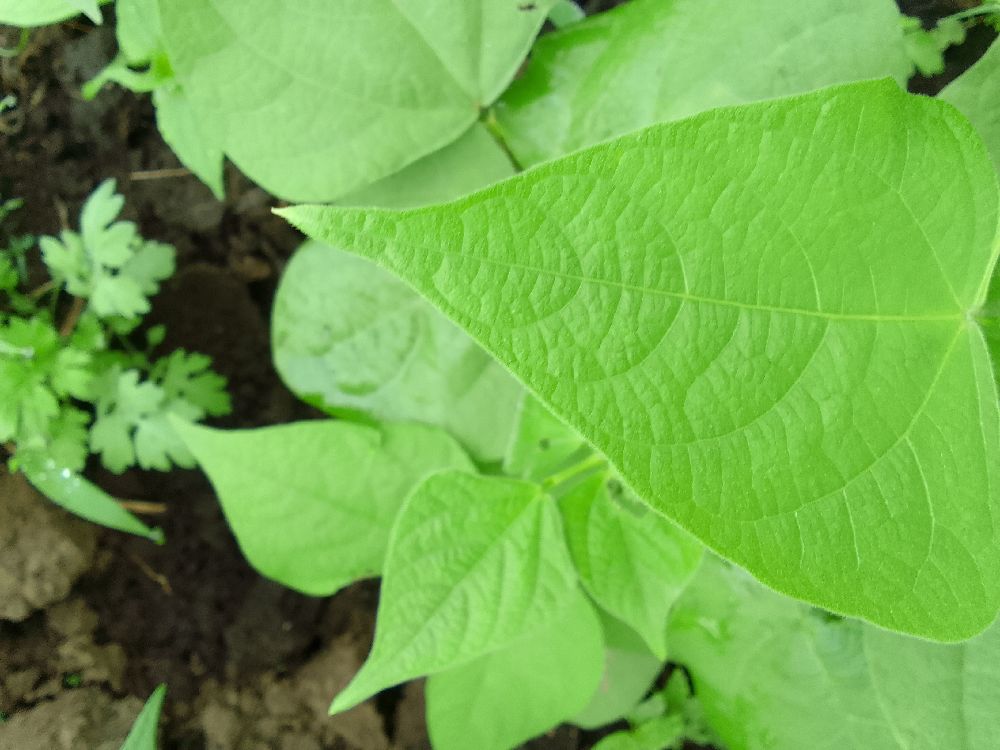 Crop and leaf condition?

common bean, healthy
